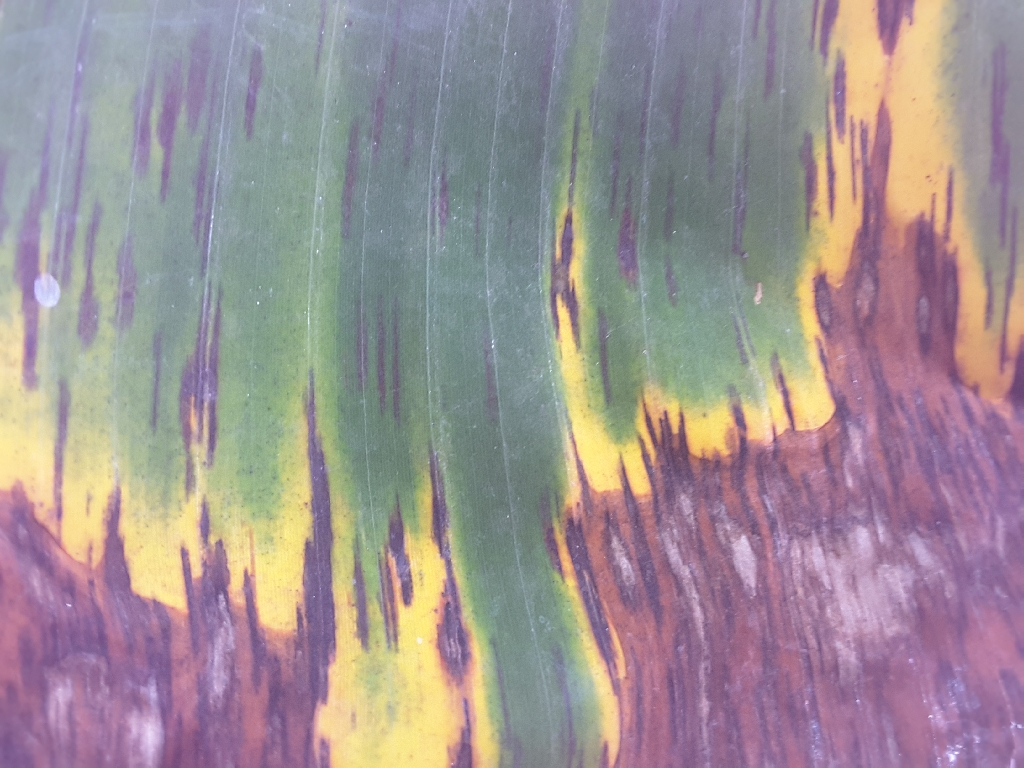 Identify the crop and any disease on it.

banana, black sigatoka
